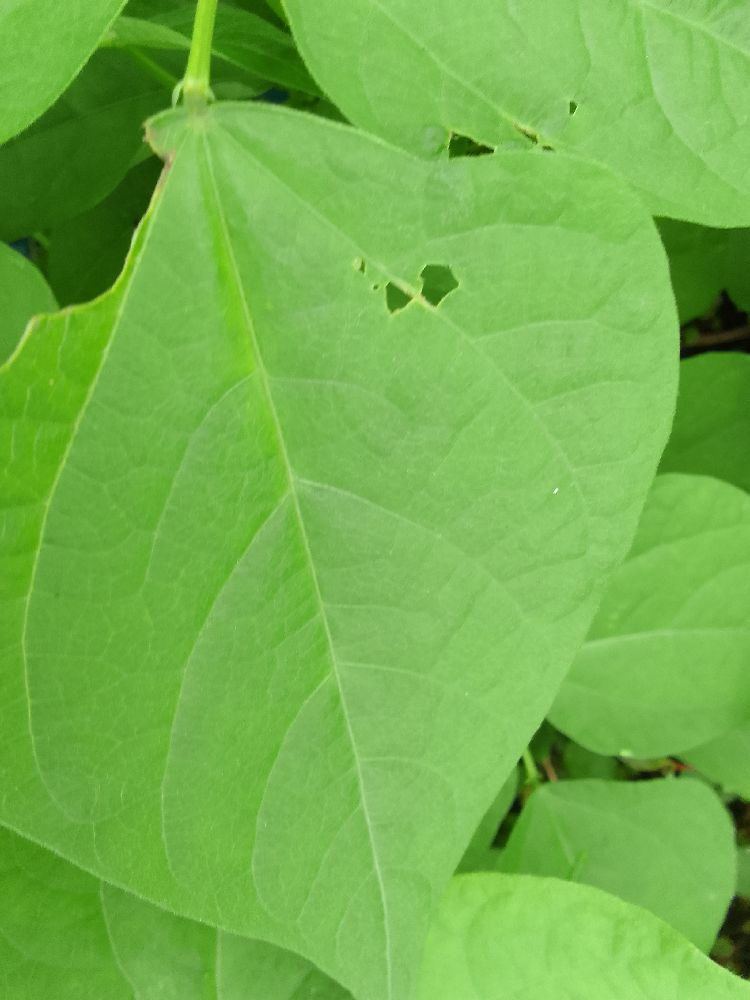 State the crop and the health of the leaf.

common bean, healthy
